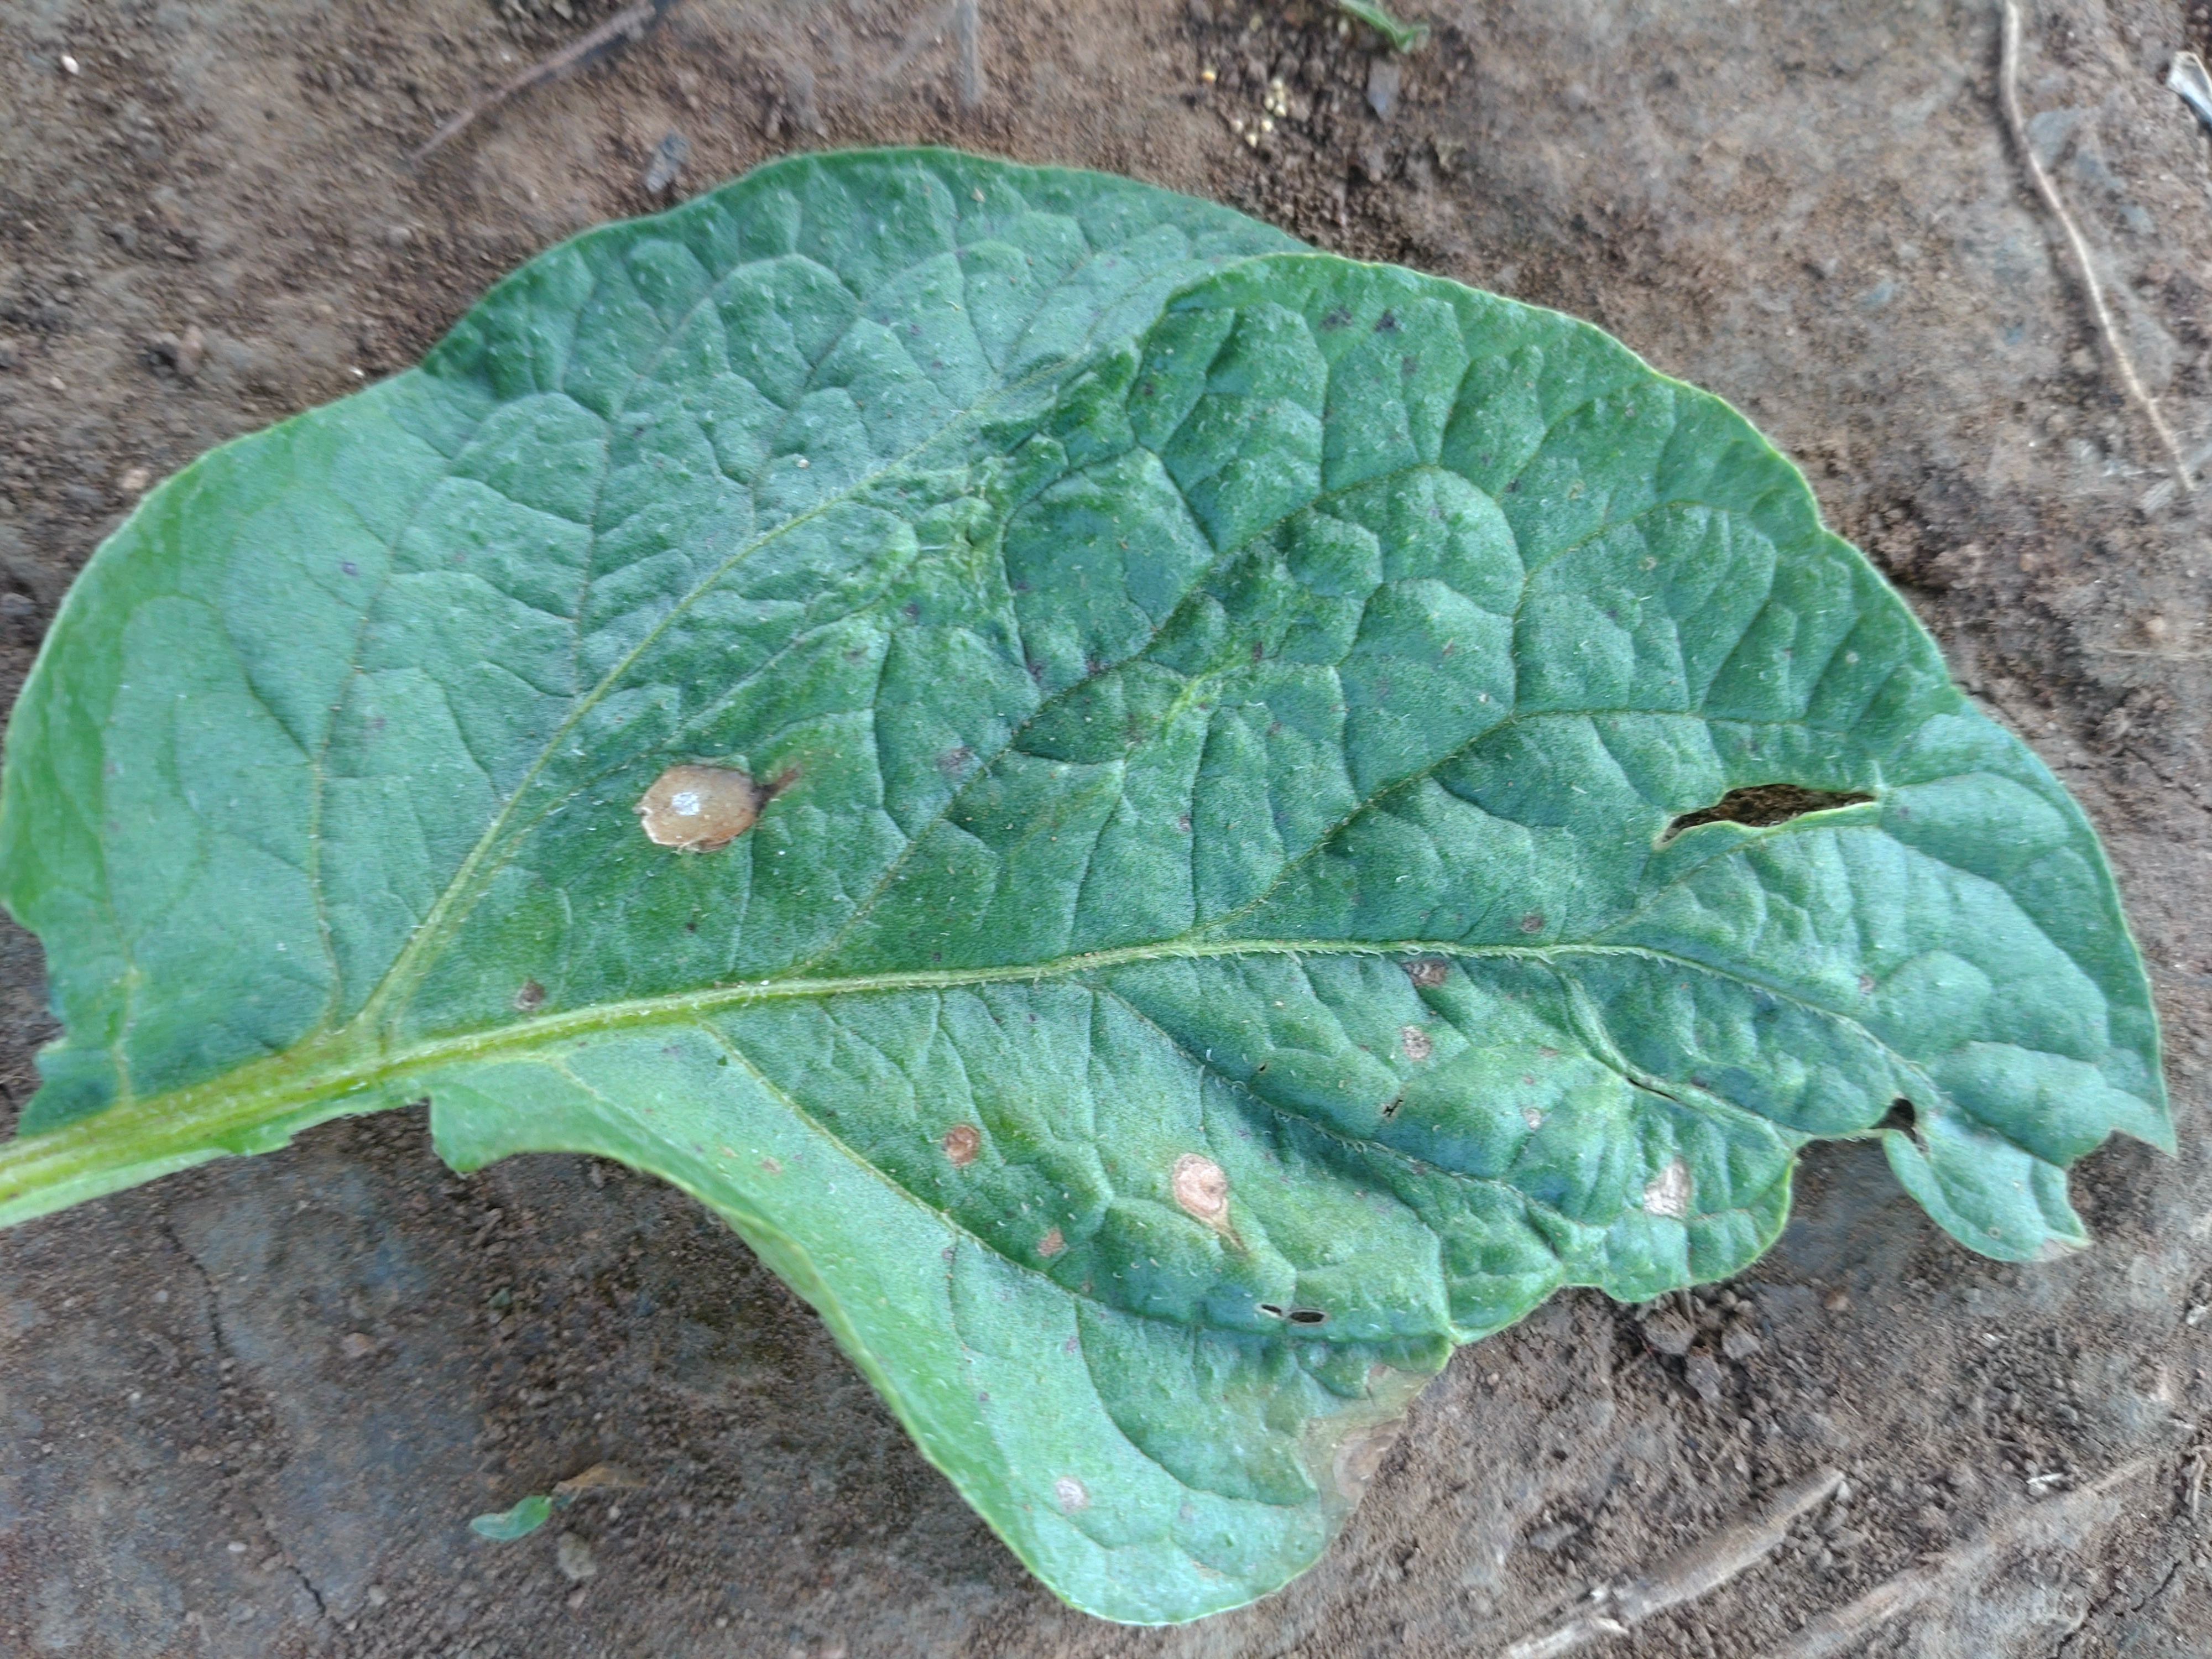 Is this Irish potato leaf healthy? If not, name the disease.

early blight
